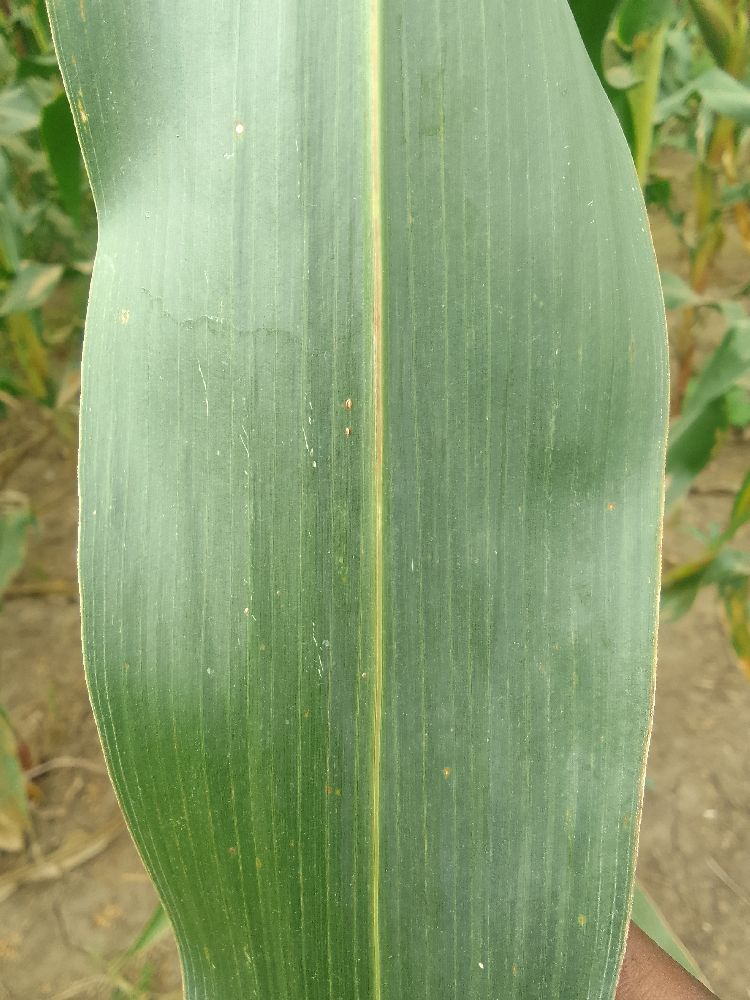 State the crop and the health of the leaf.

maize, healthy
